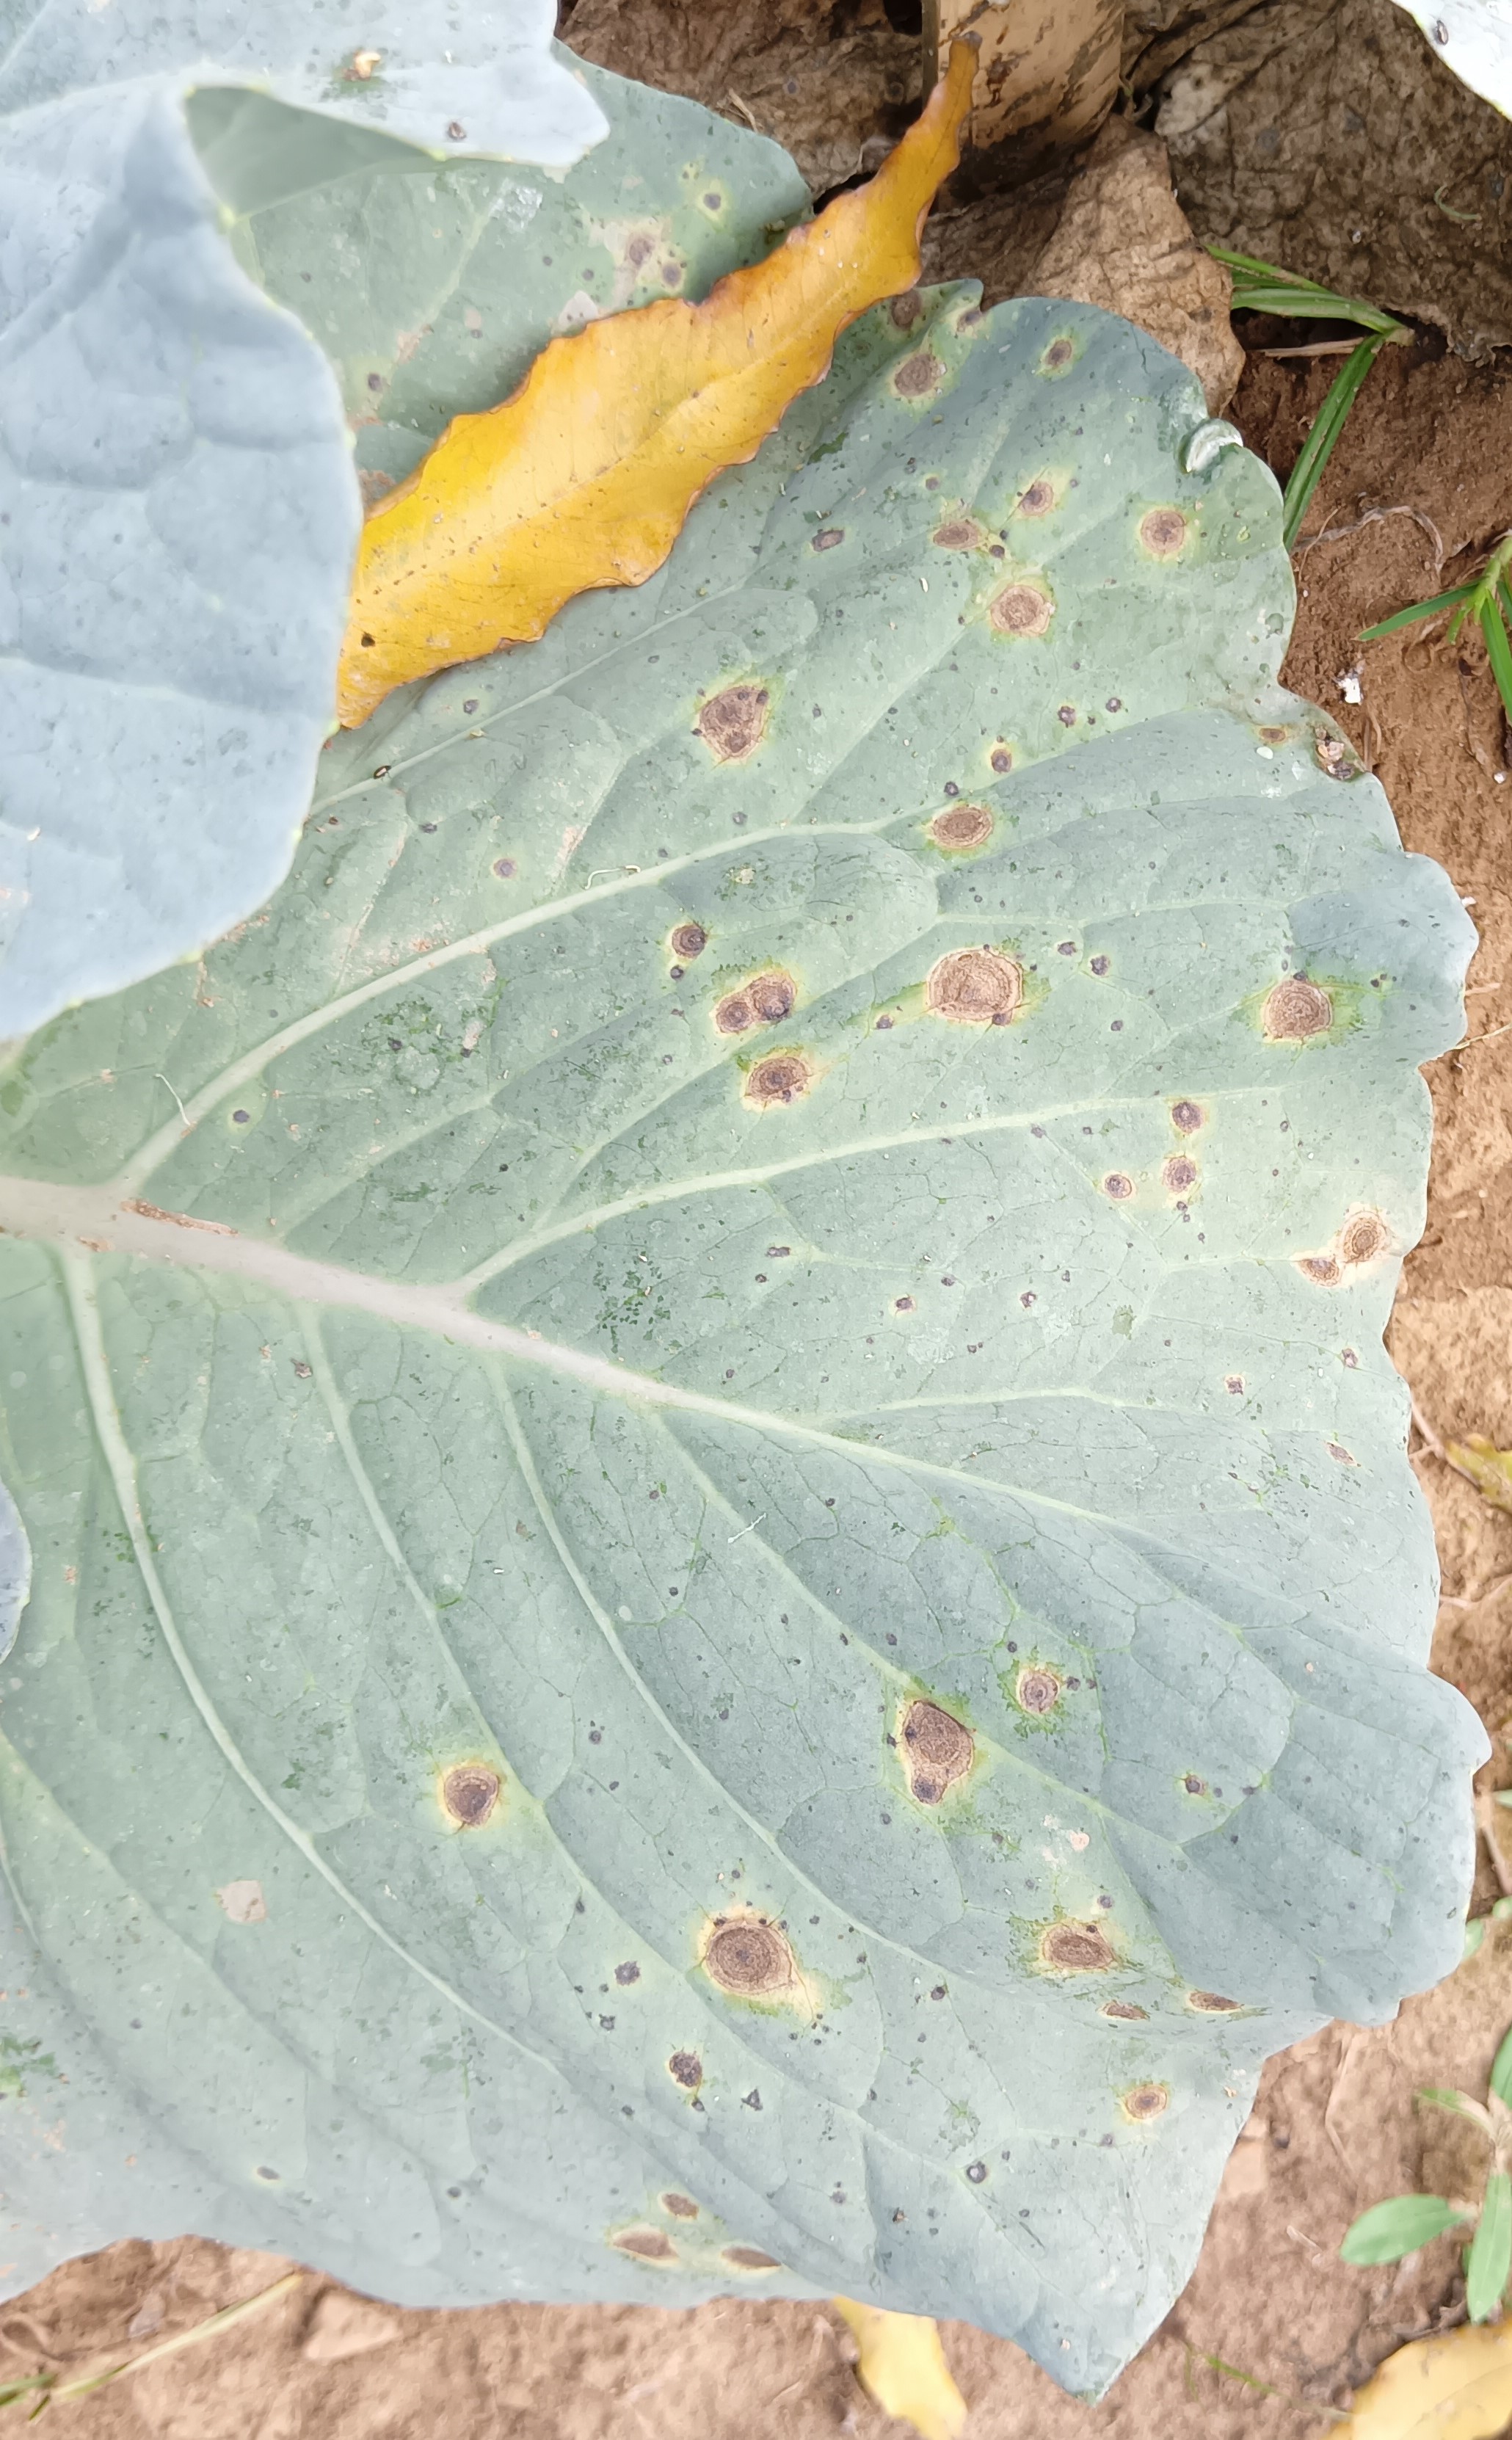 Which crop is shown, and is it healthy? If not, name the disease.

cabbage, alternaria
